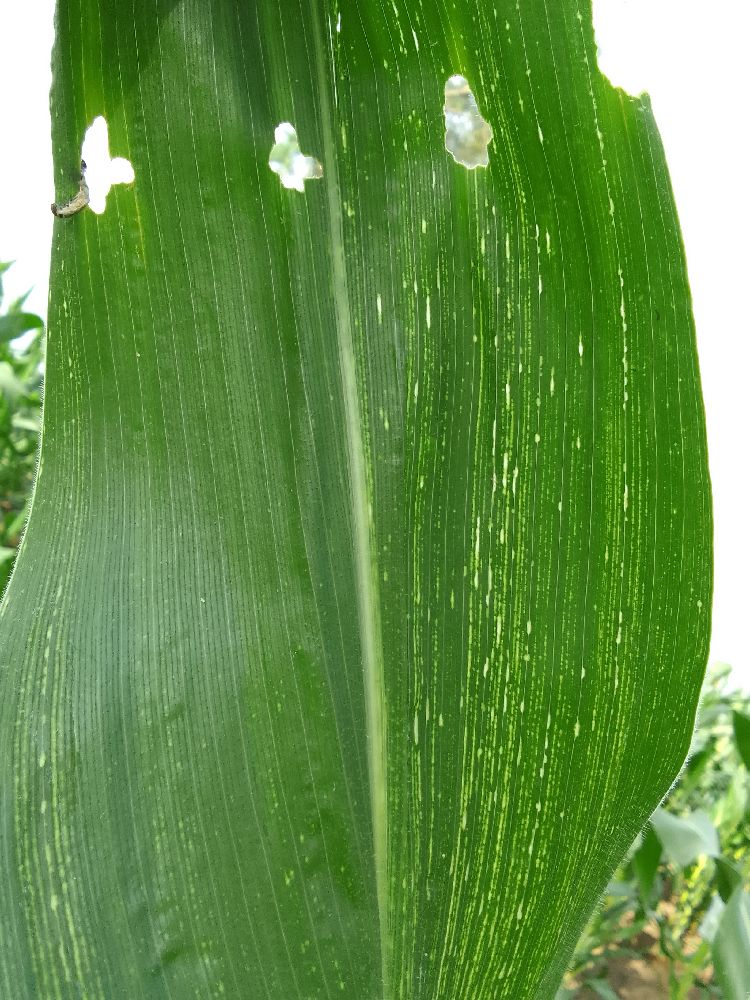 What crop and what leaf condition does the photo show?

maize, maize streak virus
